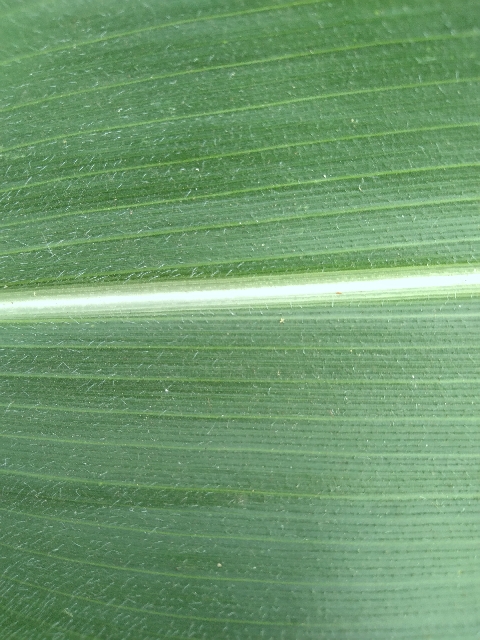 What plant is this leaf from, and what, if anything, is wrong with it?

maize, healthy
